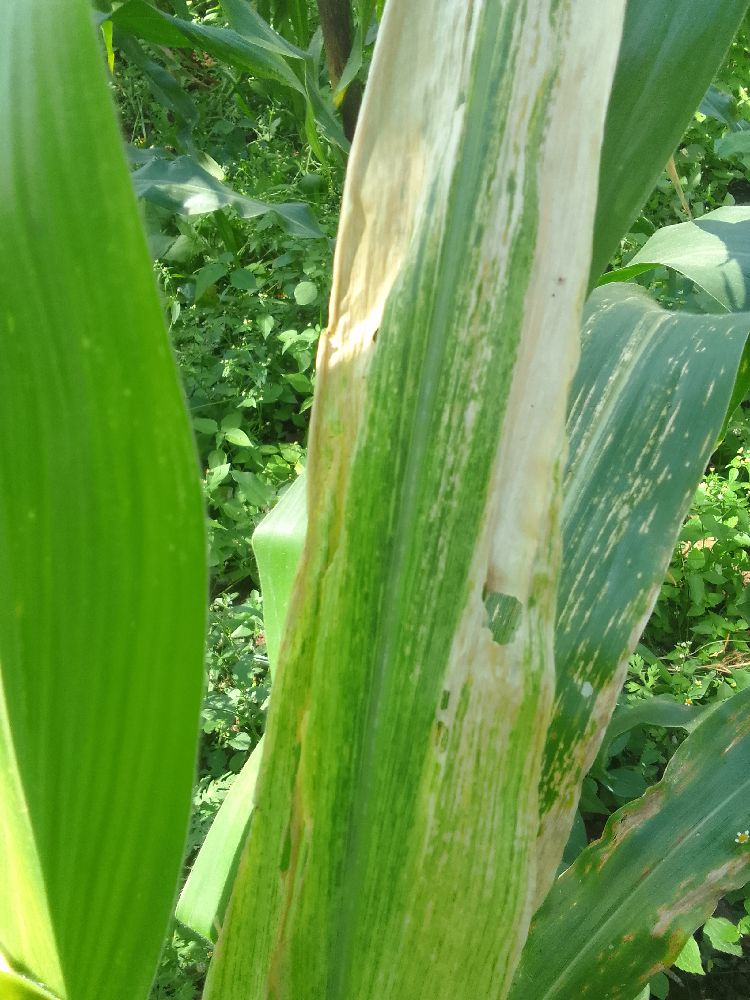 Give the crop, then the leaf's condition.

maize, maize lethal necrosis
